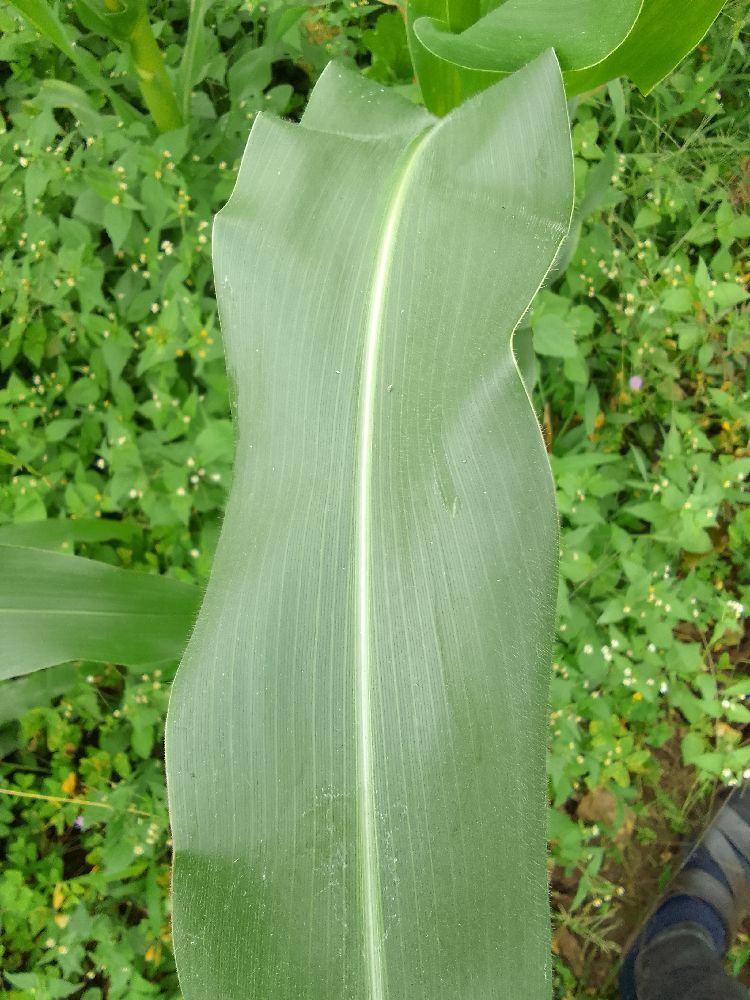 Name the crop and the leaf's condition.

maize, healthy
